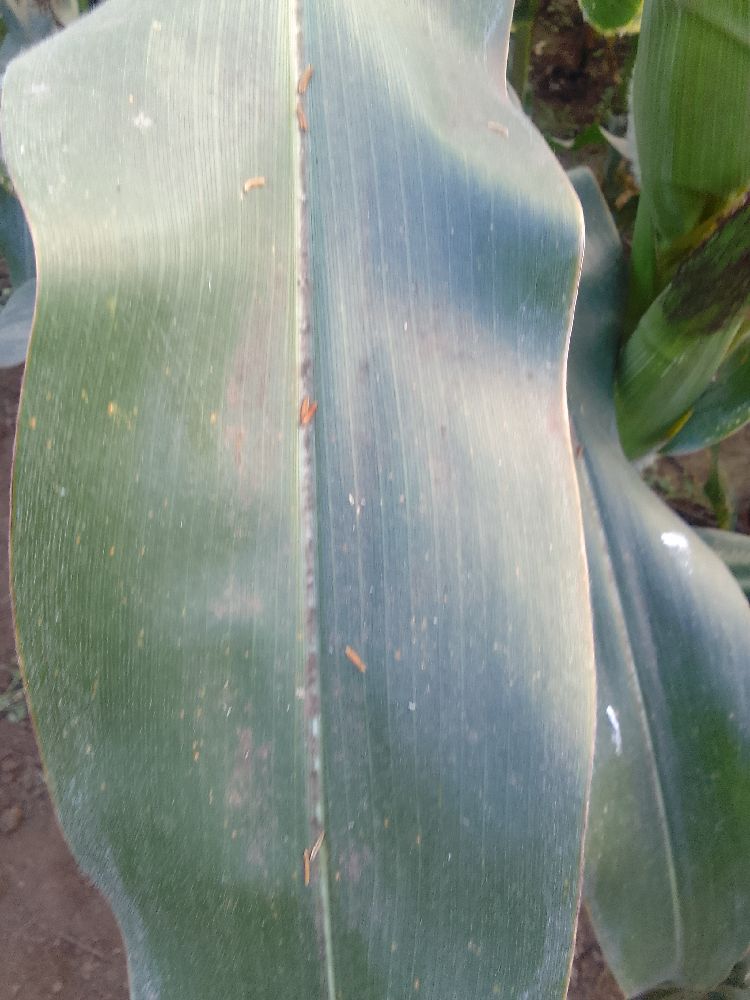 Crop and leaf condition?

maize, healthy
